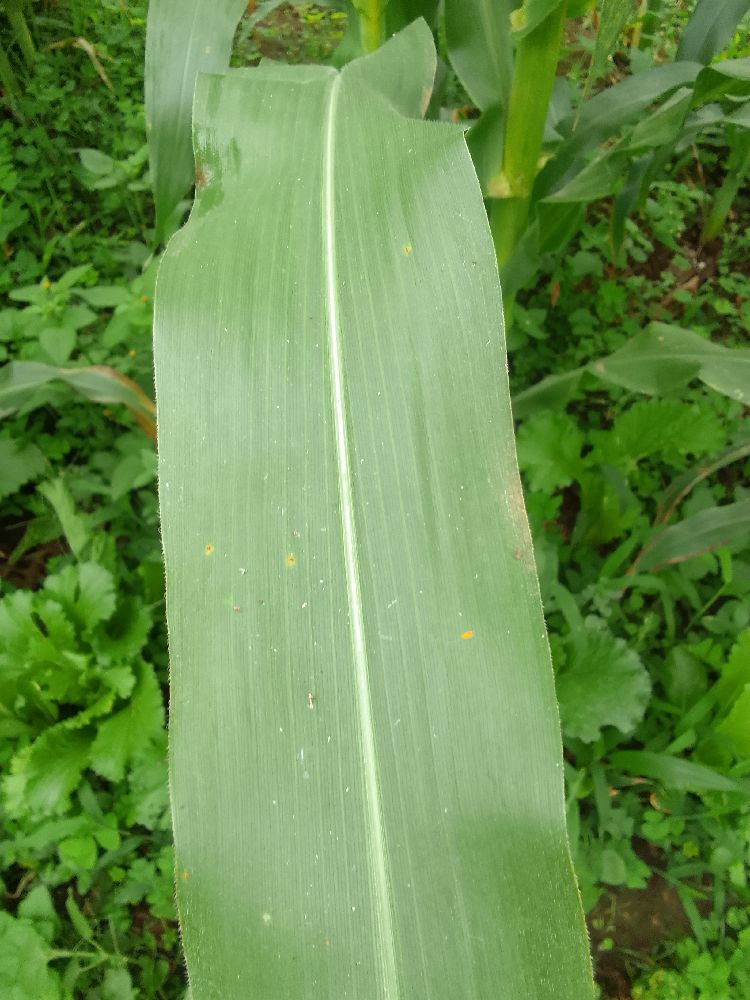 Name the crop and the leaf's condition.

maize, healthy
